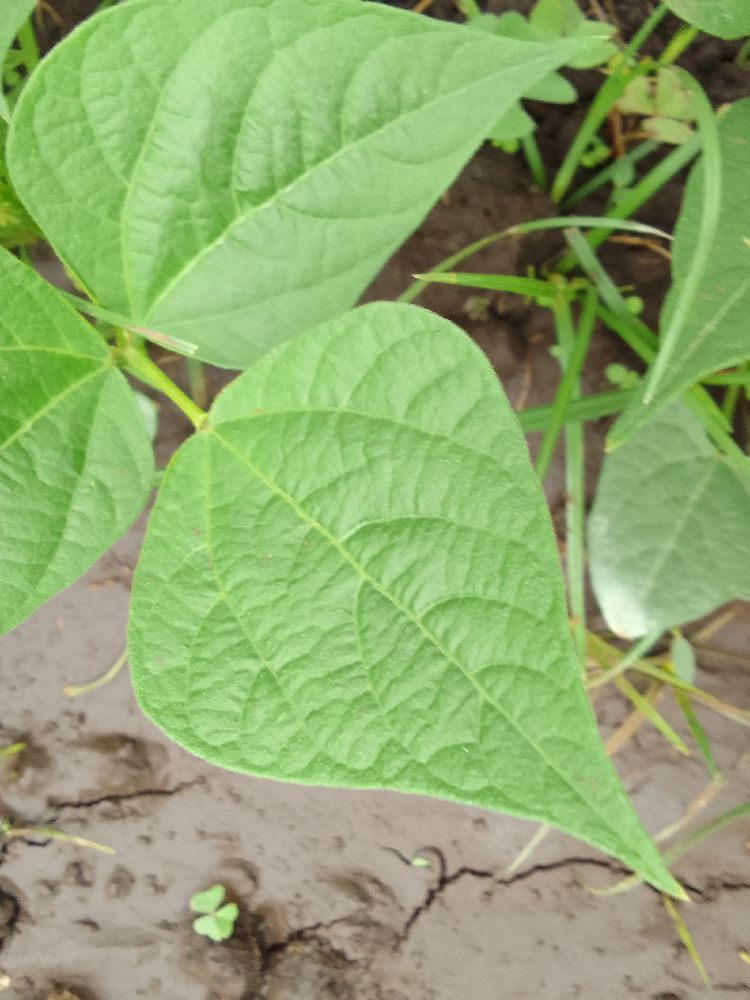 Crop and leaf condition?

common bean, healthy
